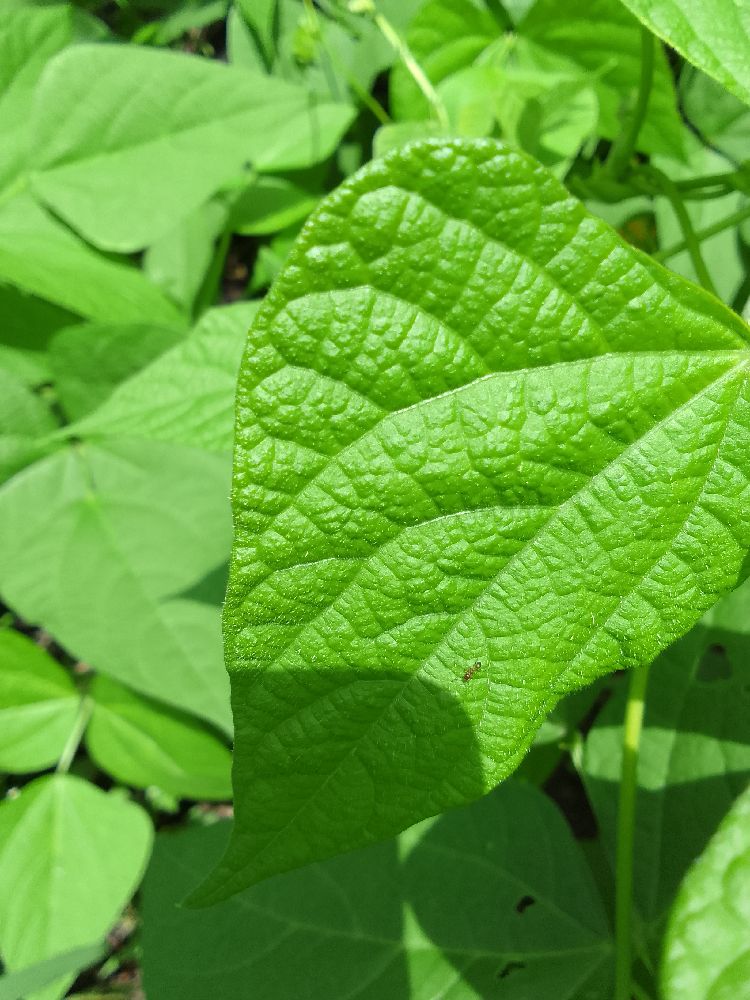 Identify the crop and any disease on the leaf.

common bean, healthy
